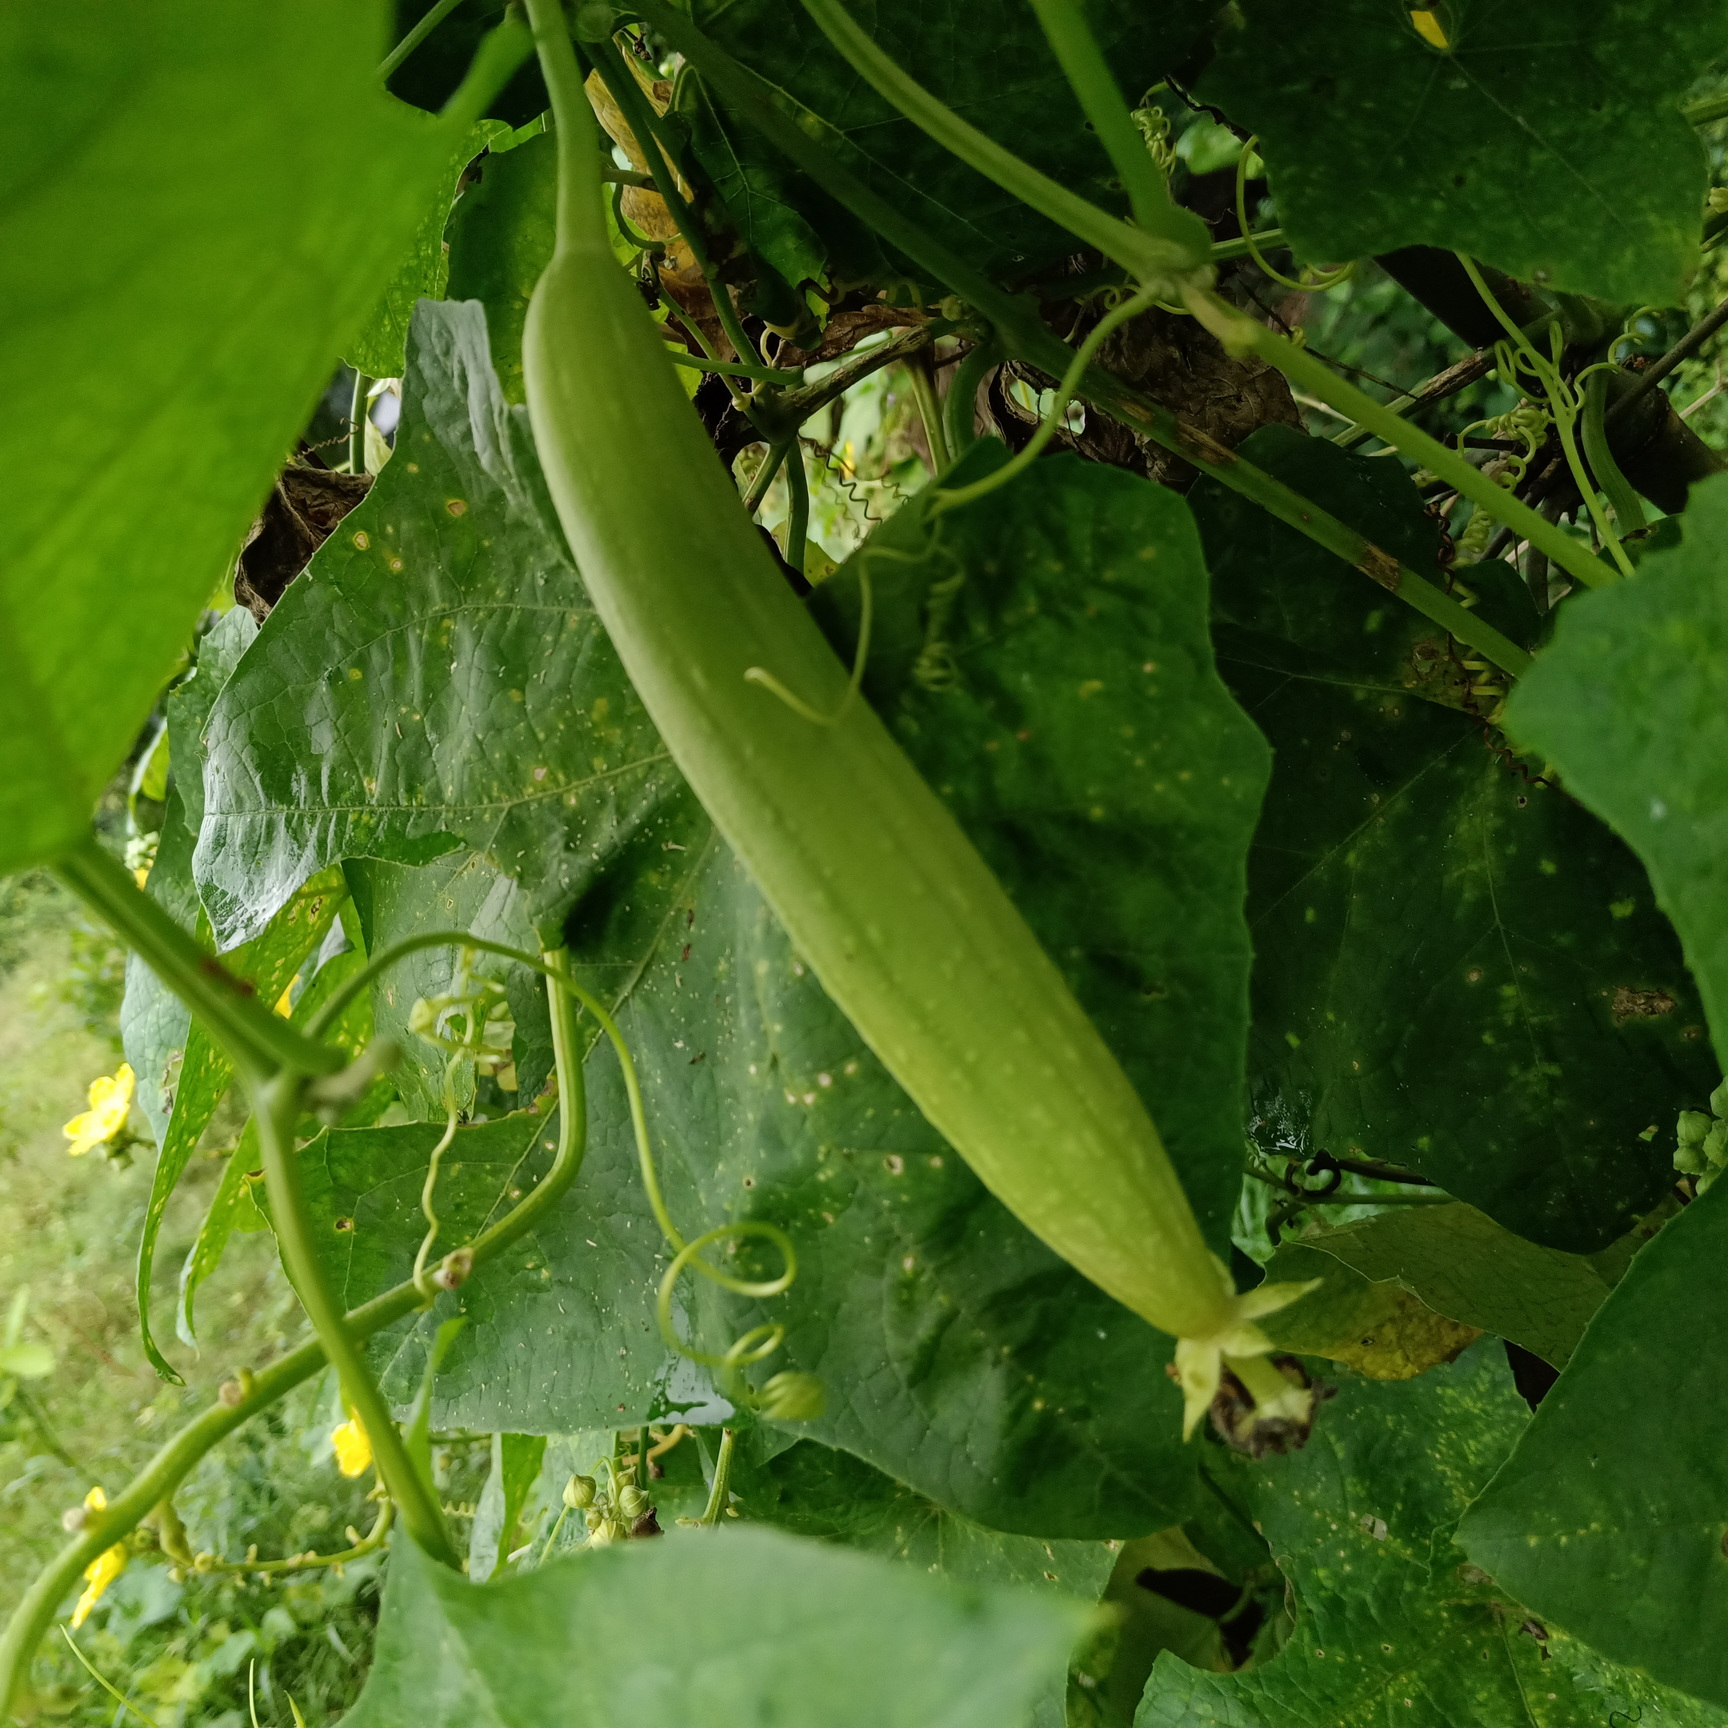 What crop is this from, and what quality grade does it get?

luffa, fresh
